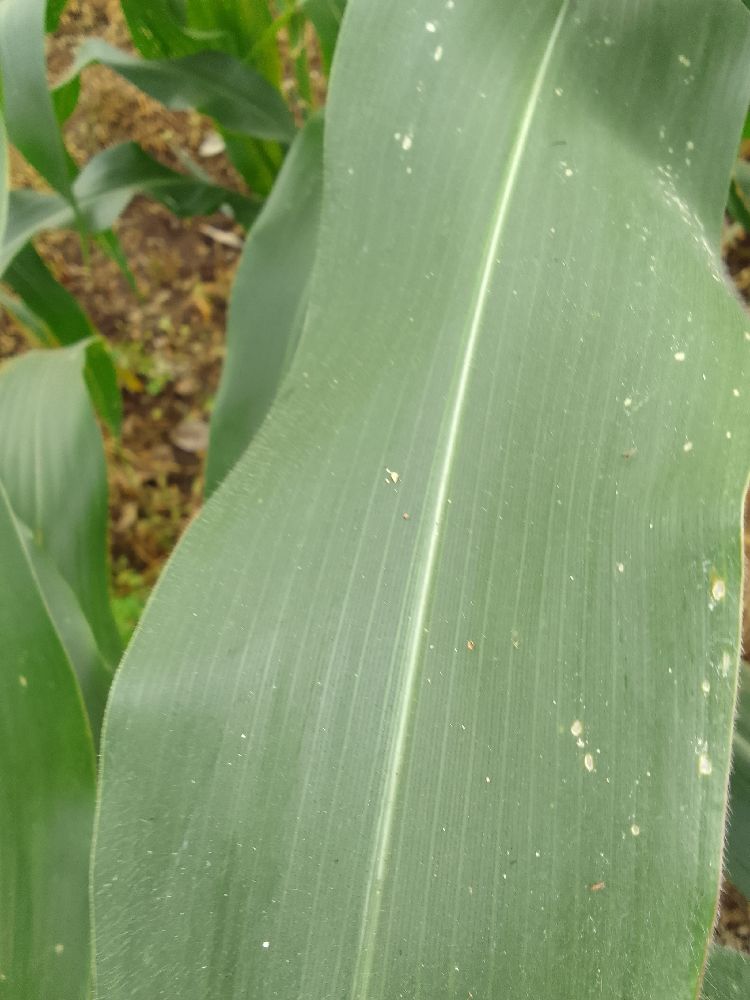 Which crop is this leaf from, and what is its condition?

maize, healthy
